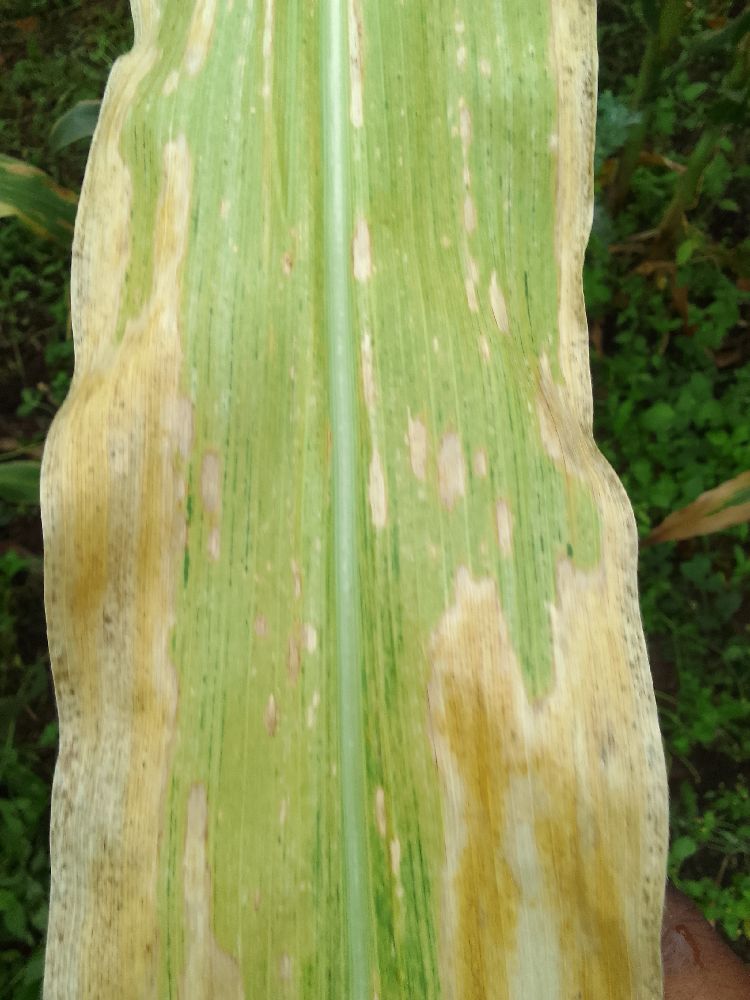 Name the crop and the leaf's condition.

maize, maize lethal necrosis
